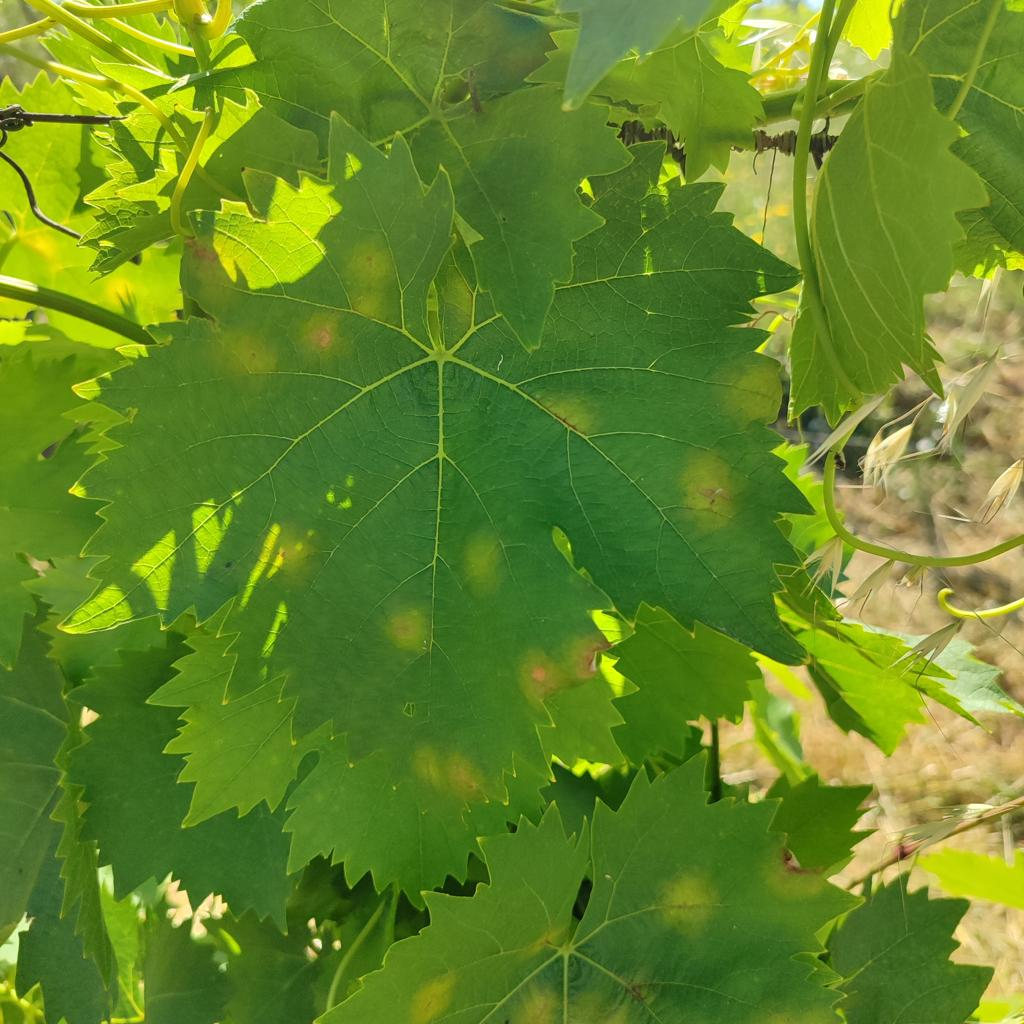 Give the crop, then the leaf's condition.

grapevine, downy mildew
